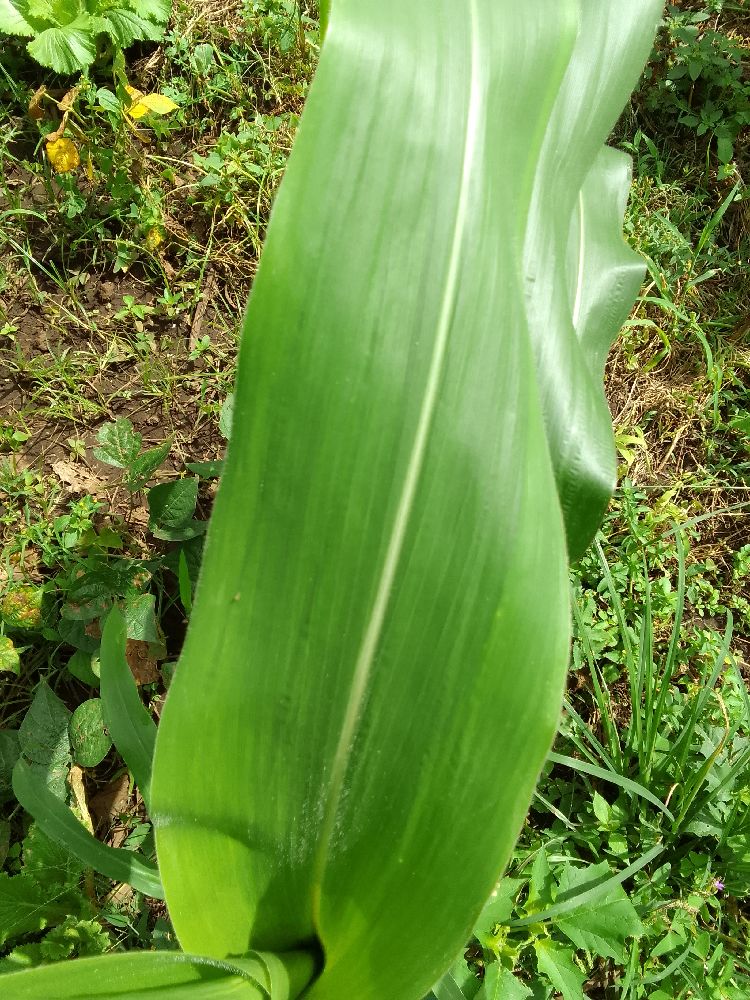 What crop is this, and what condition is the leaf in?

maize, healthy
